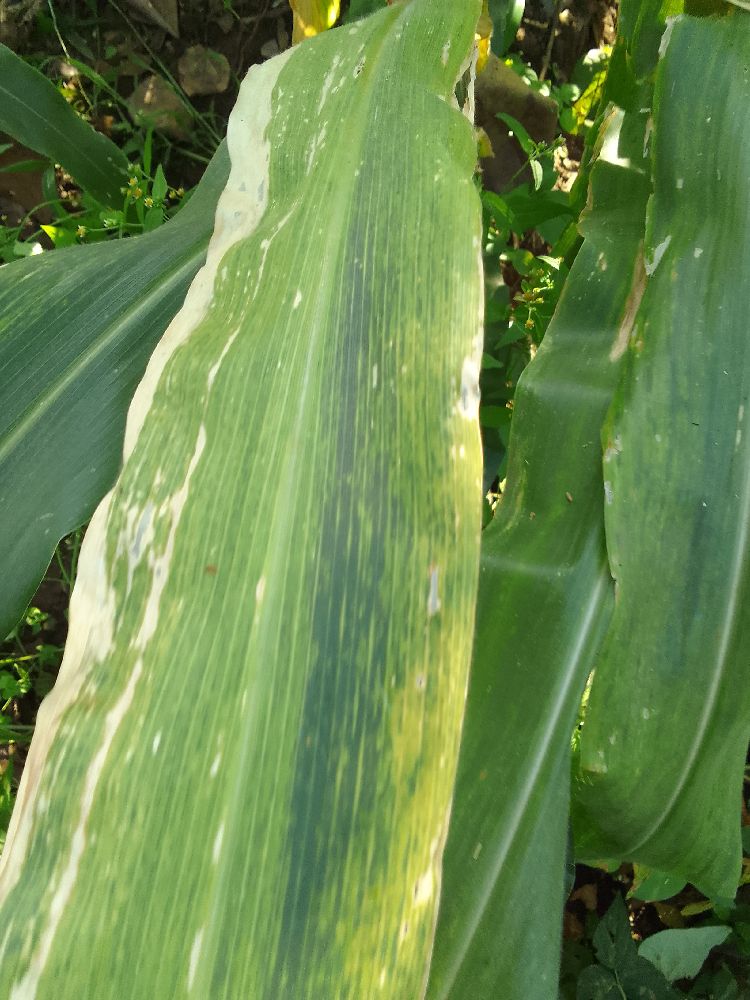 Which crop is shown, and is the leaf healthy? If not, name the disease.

maize, maize lethal necrosis
